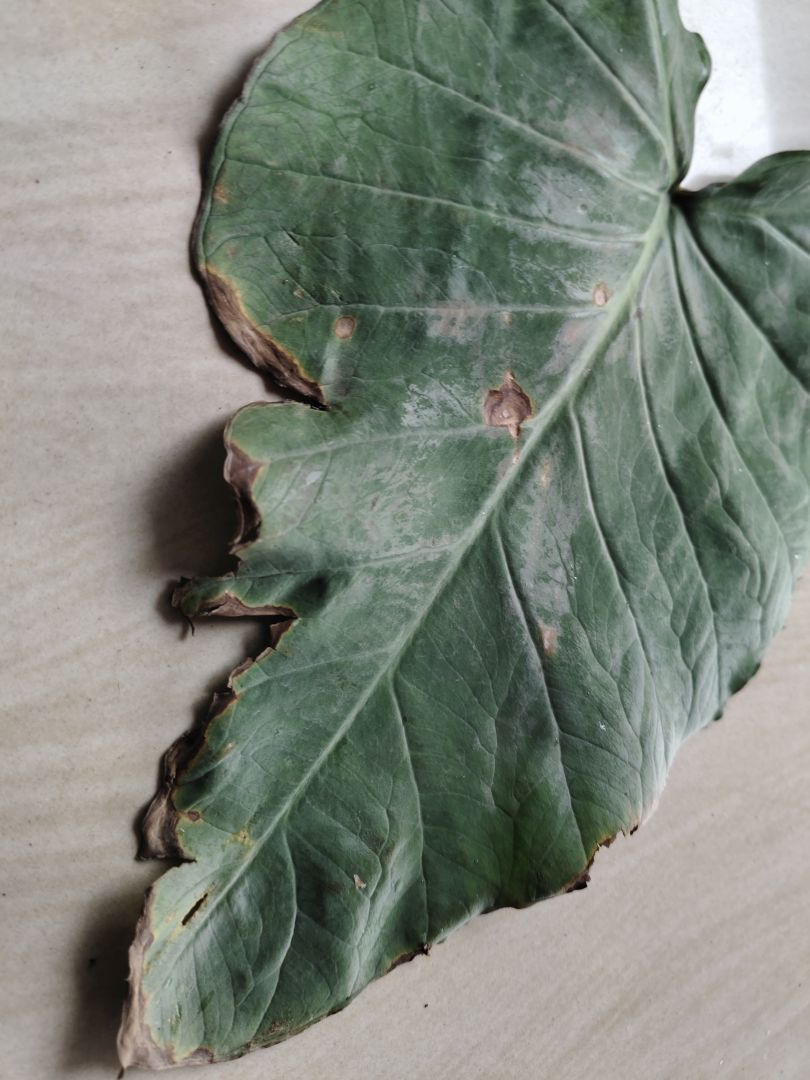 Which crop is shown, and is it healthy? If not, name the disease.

taro, leaf blight
